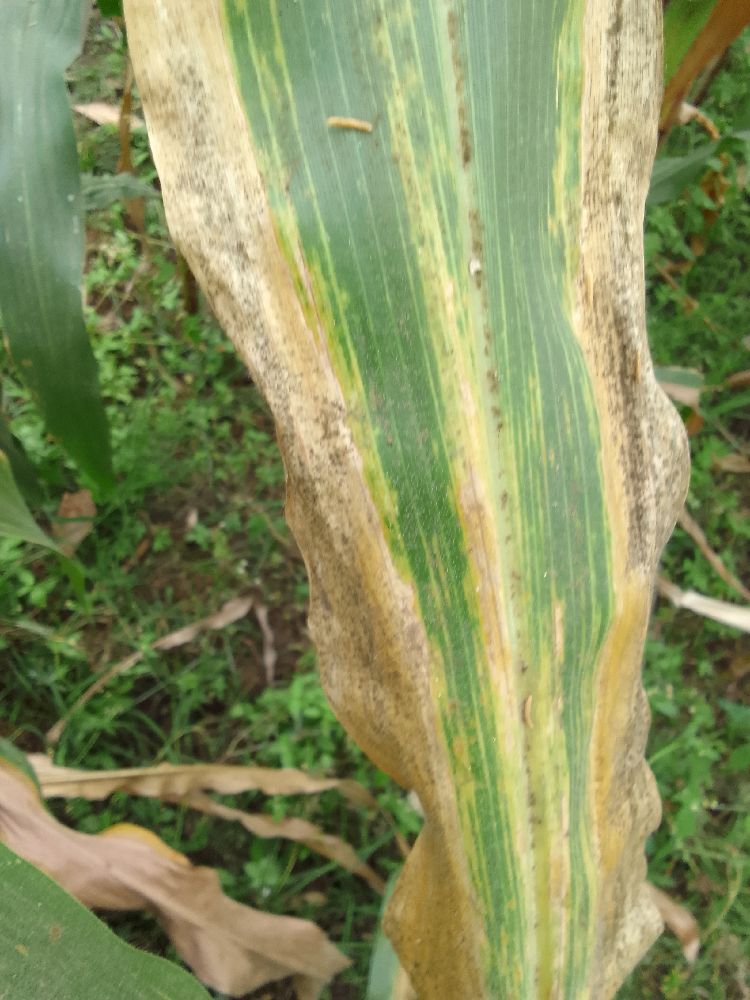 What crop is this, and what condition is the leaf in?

maize, maize lethal necrosis
